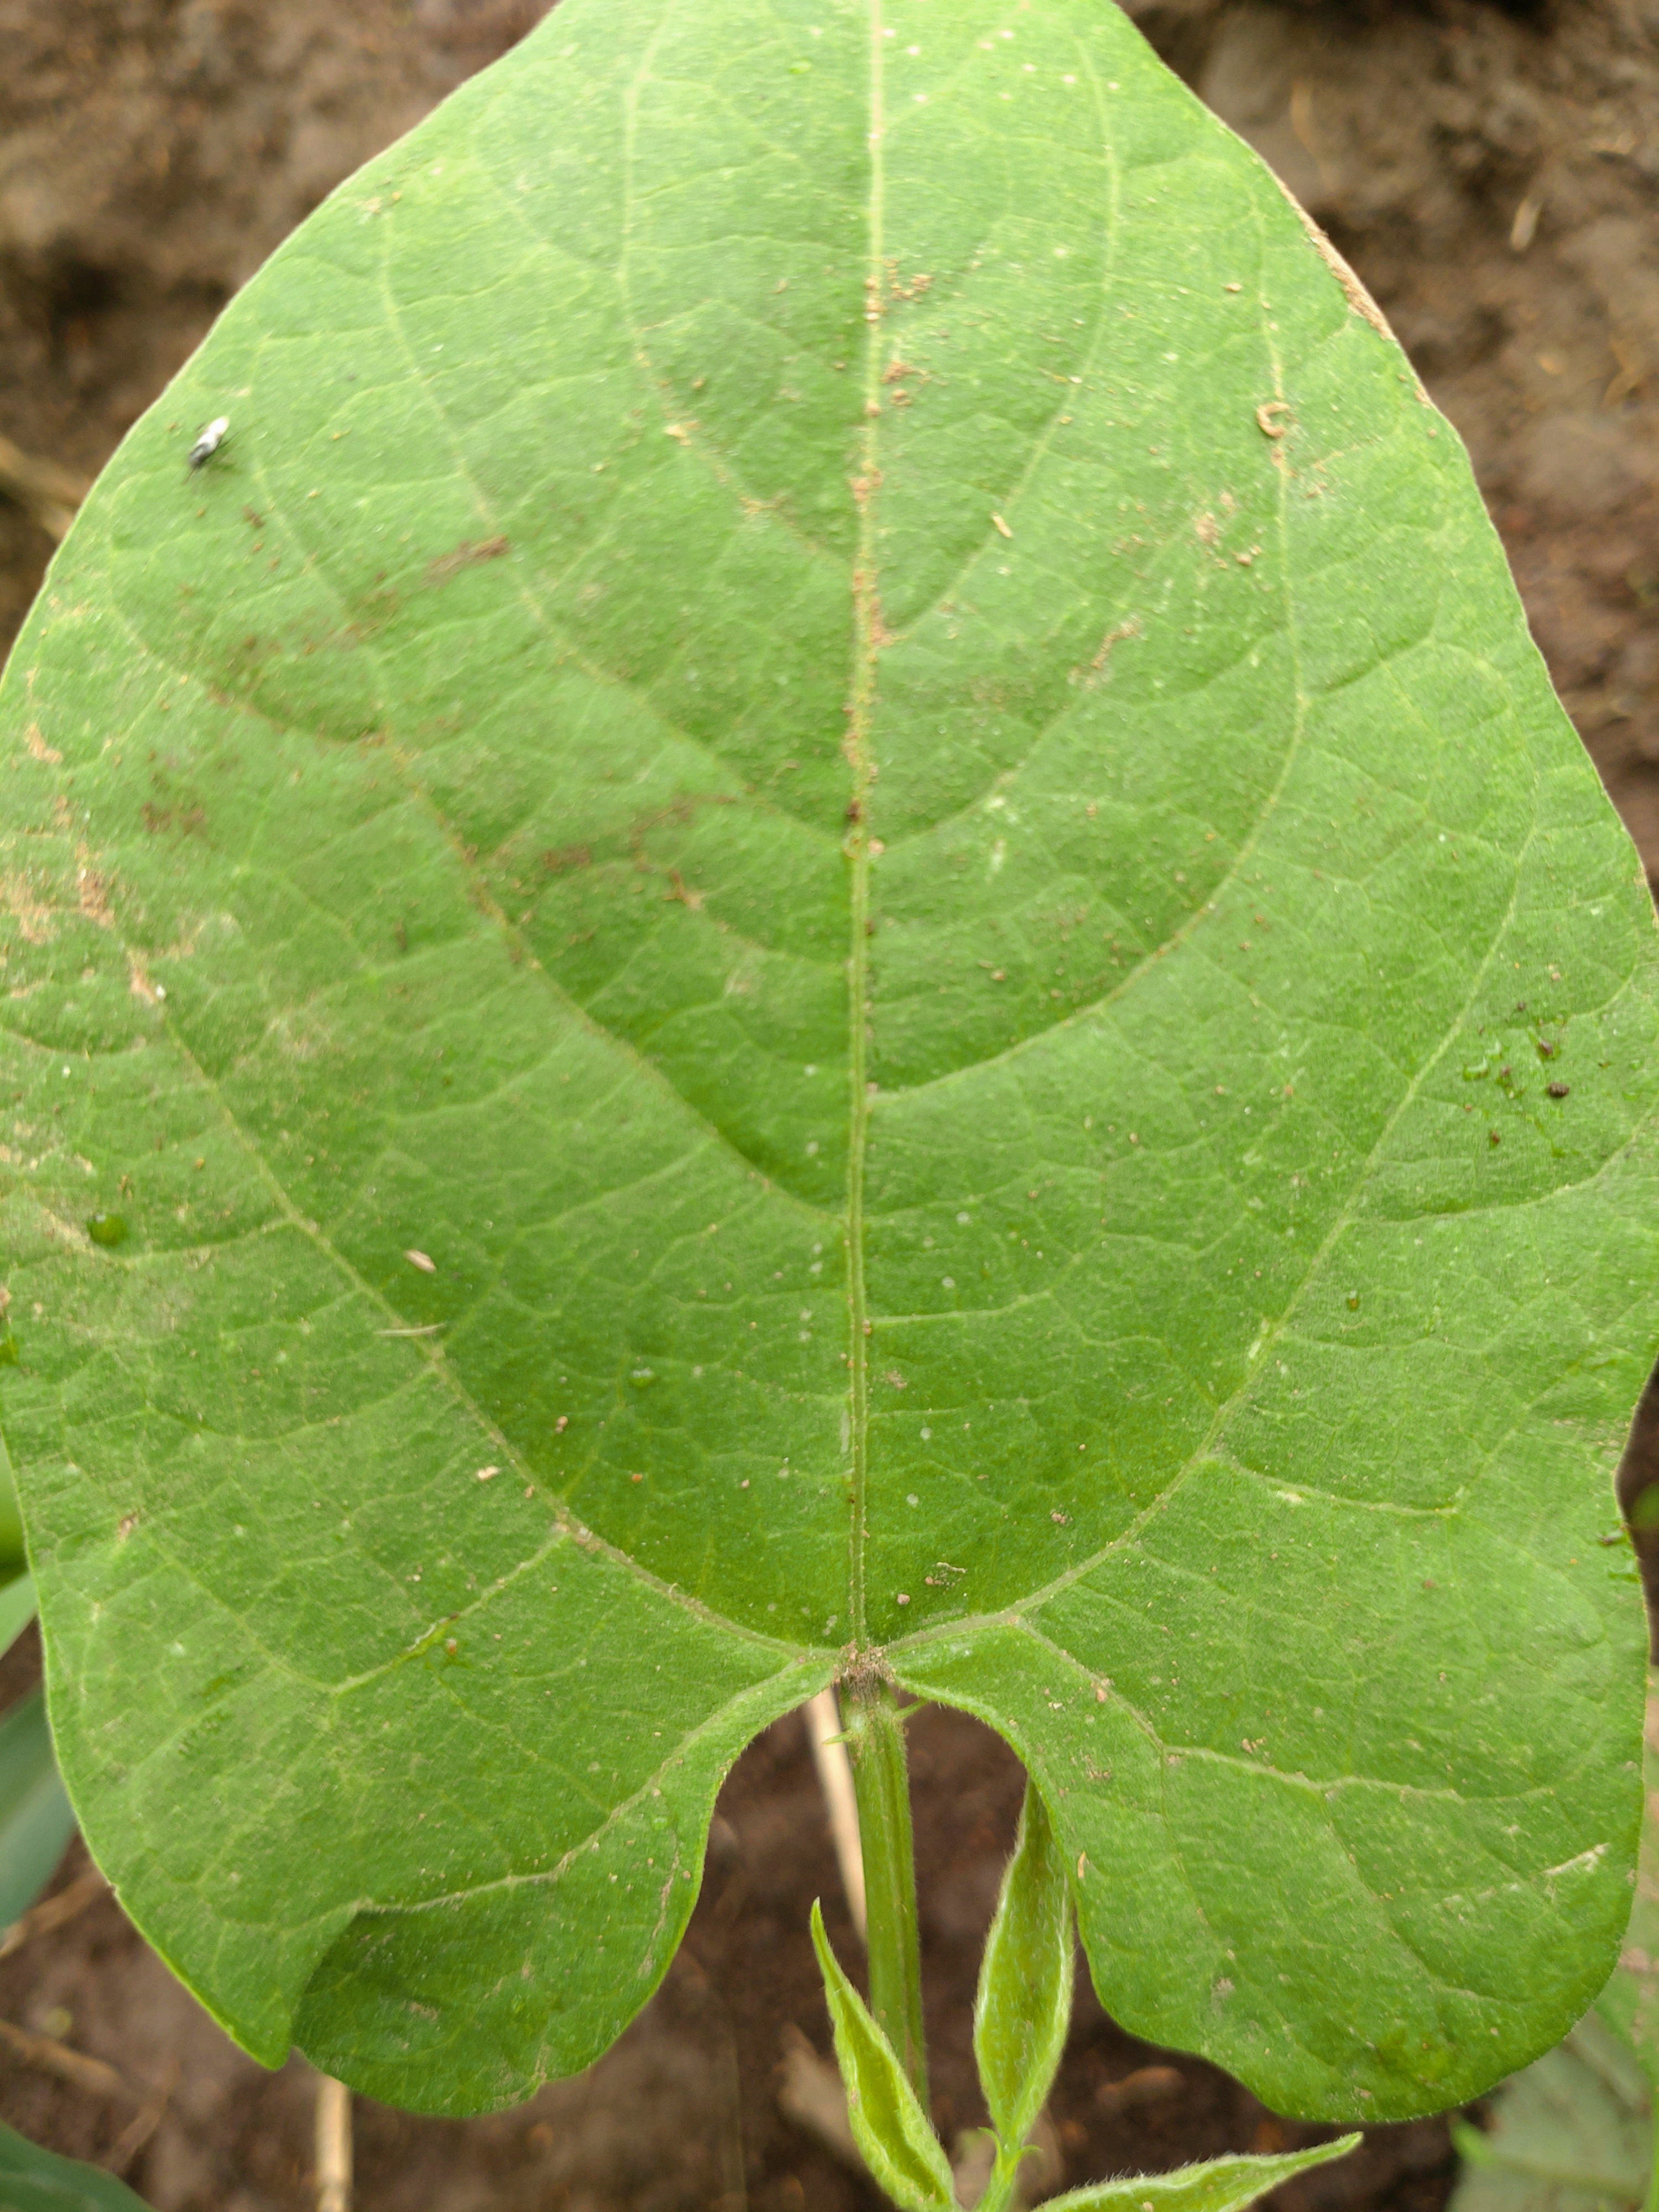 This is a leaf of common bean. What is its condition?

healthy
